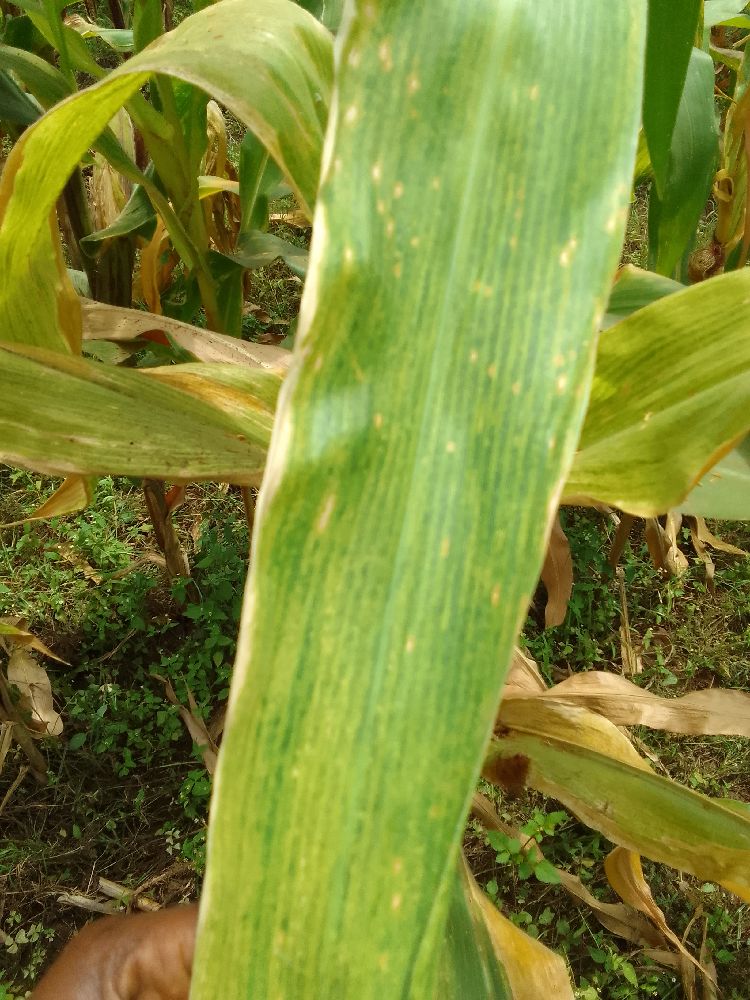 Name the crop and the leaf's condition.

maize, maize lethal necrosis
